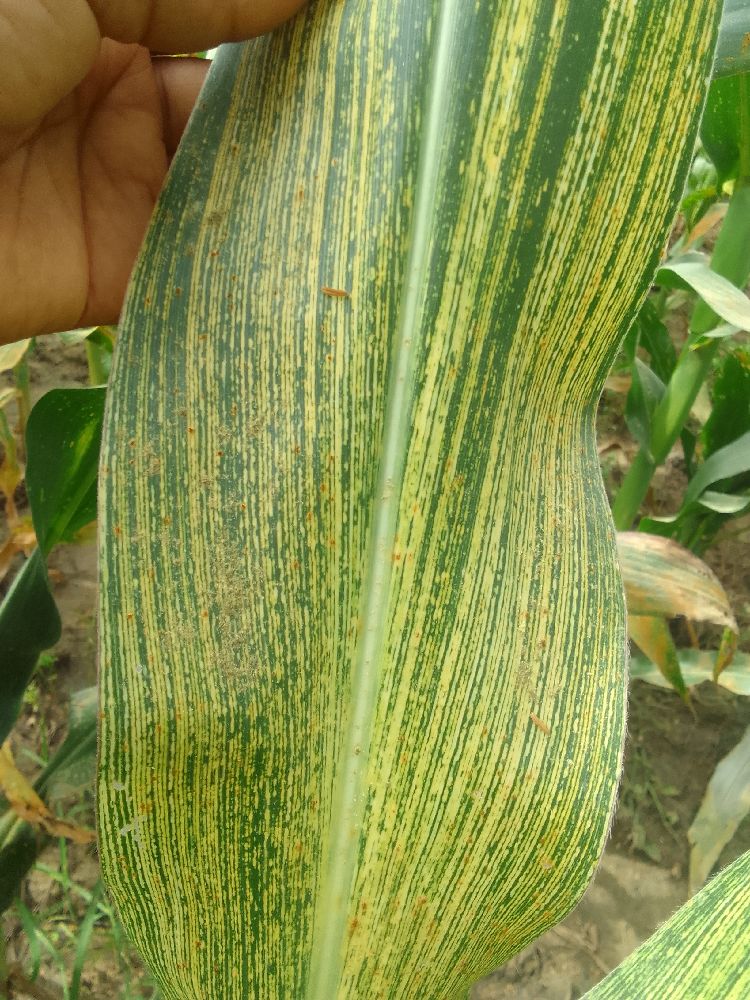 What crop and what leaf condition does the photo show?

maize, maize streak virus
